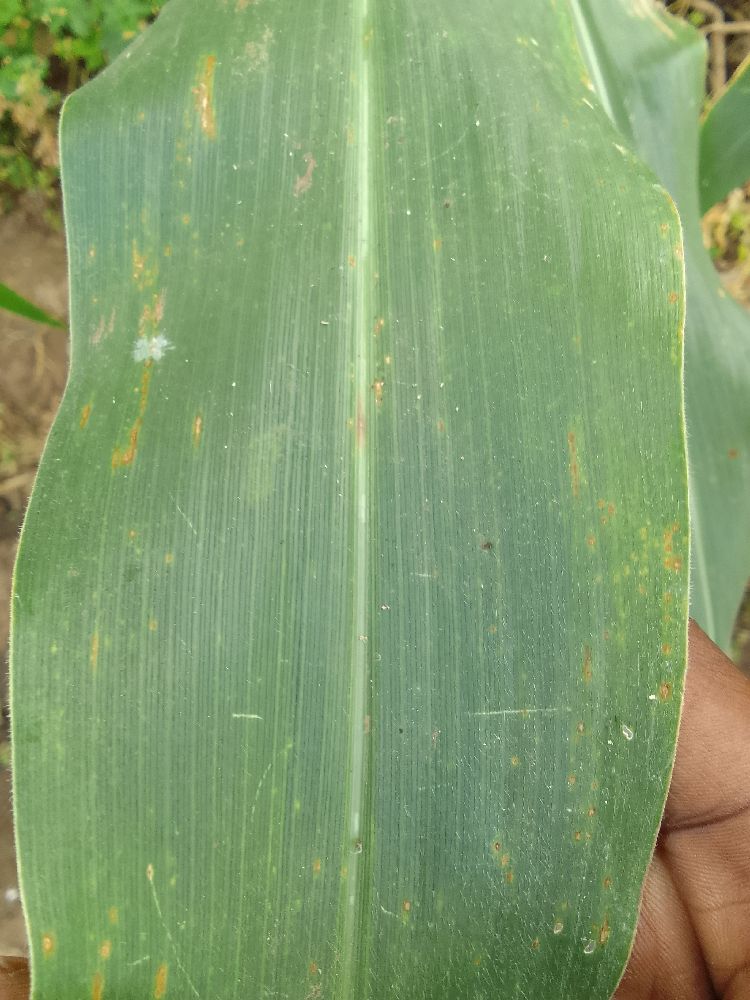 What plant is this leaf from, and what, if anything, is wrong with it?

maize, healthy
